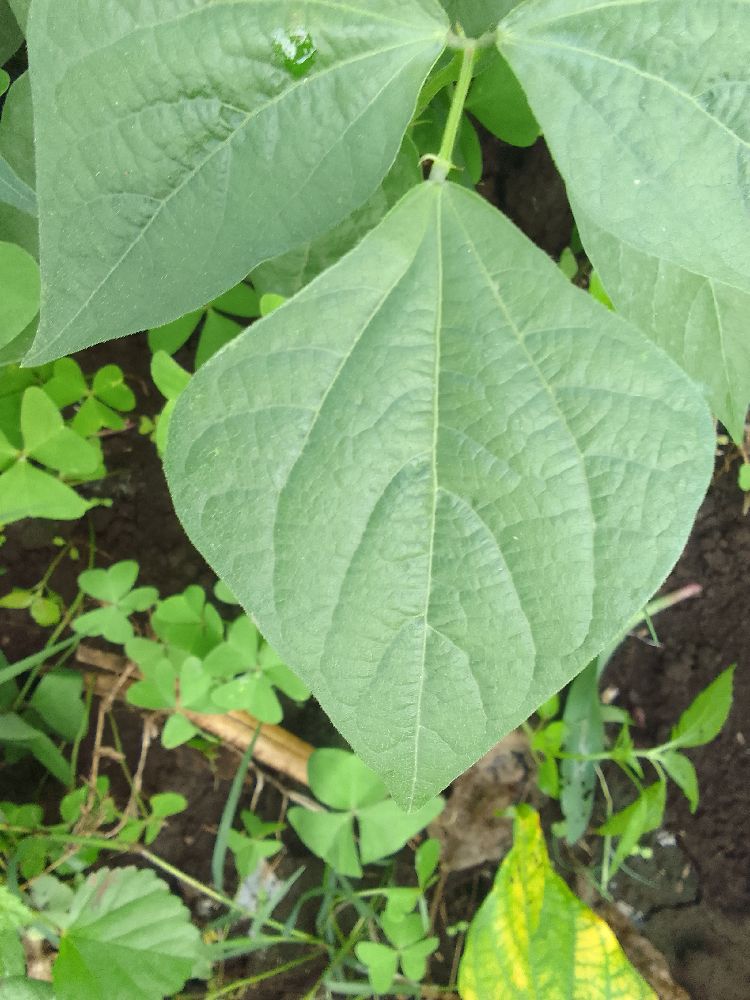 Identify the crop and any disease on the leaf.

common bean, healthy
